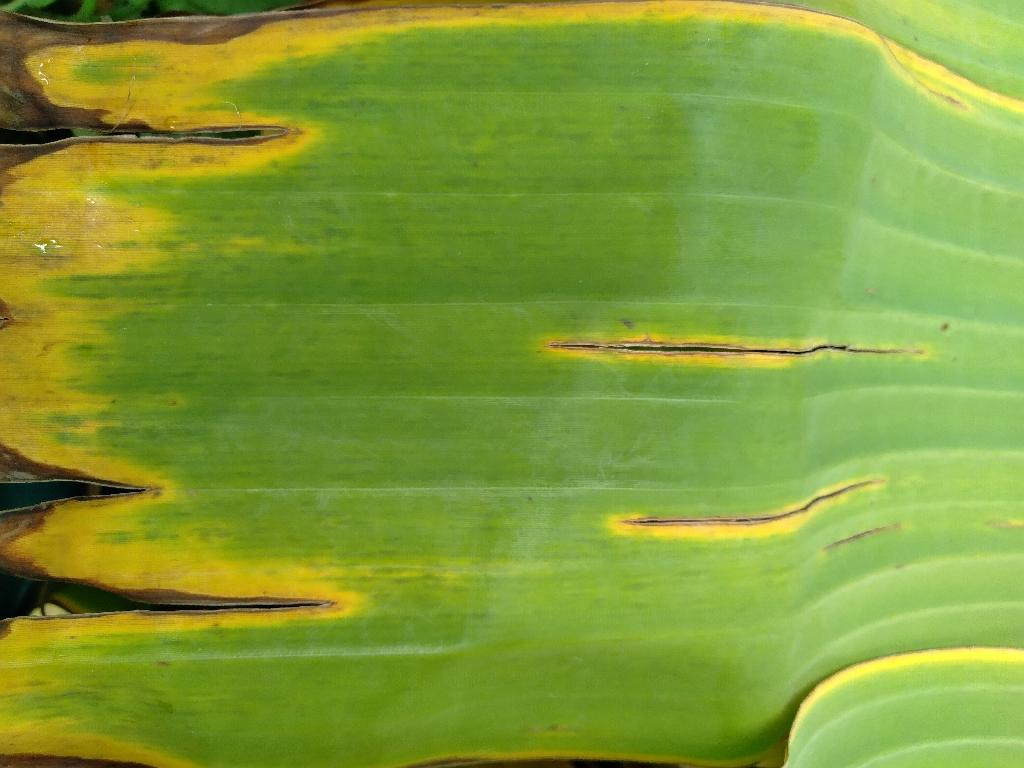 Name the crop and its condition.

banana, fusarium wilt race 1
